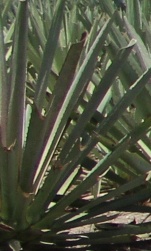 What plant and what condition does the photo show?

agave, spotted
